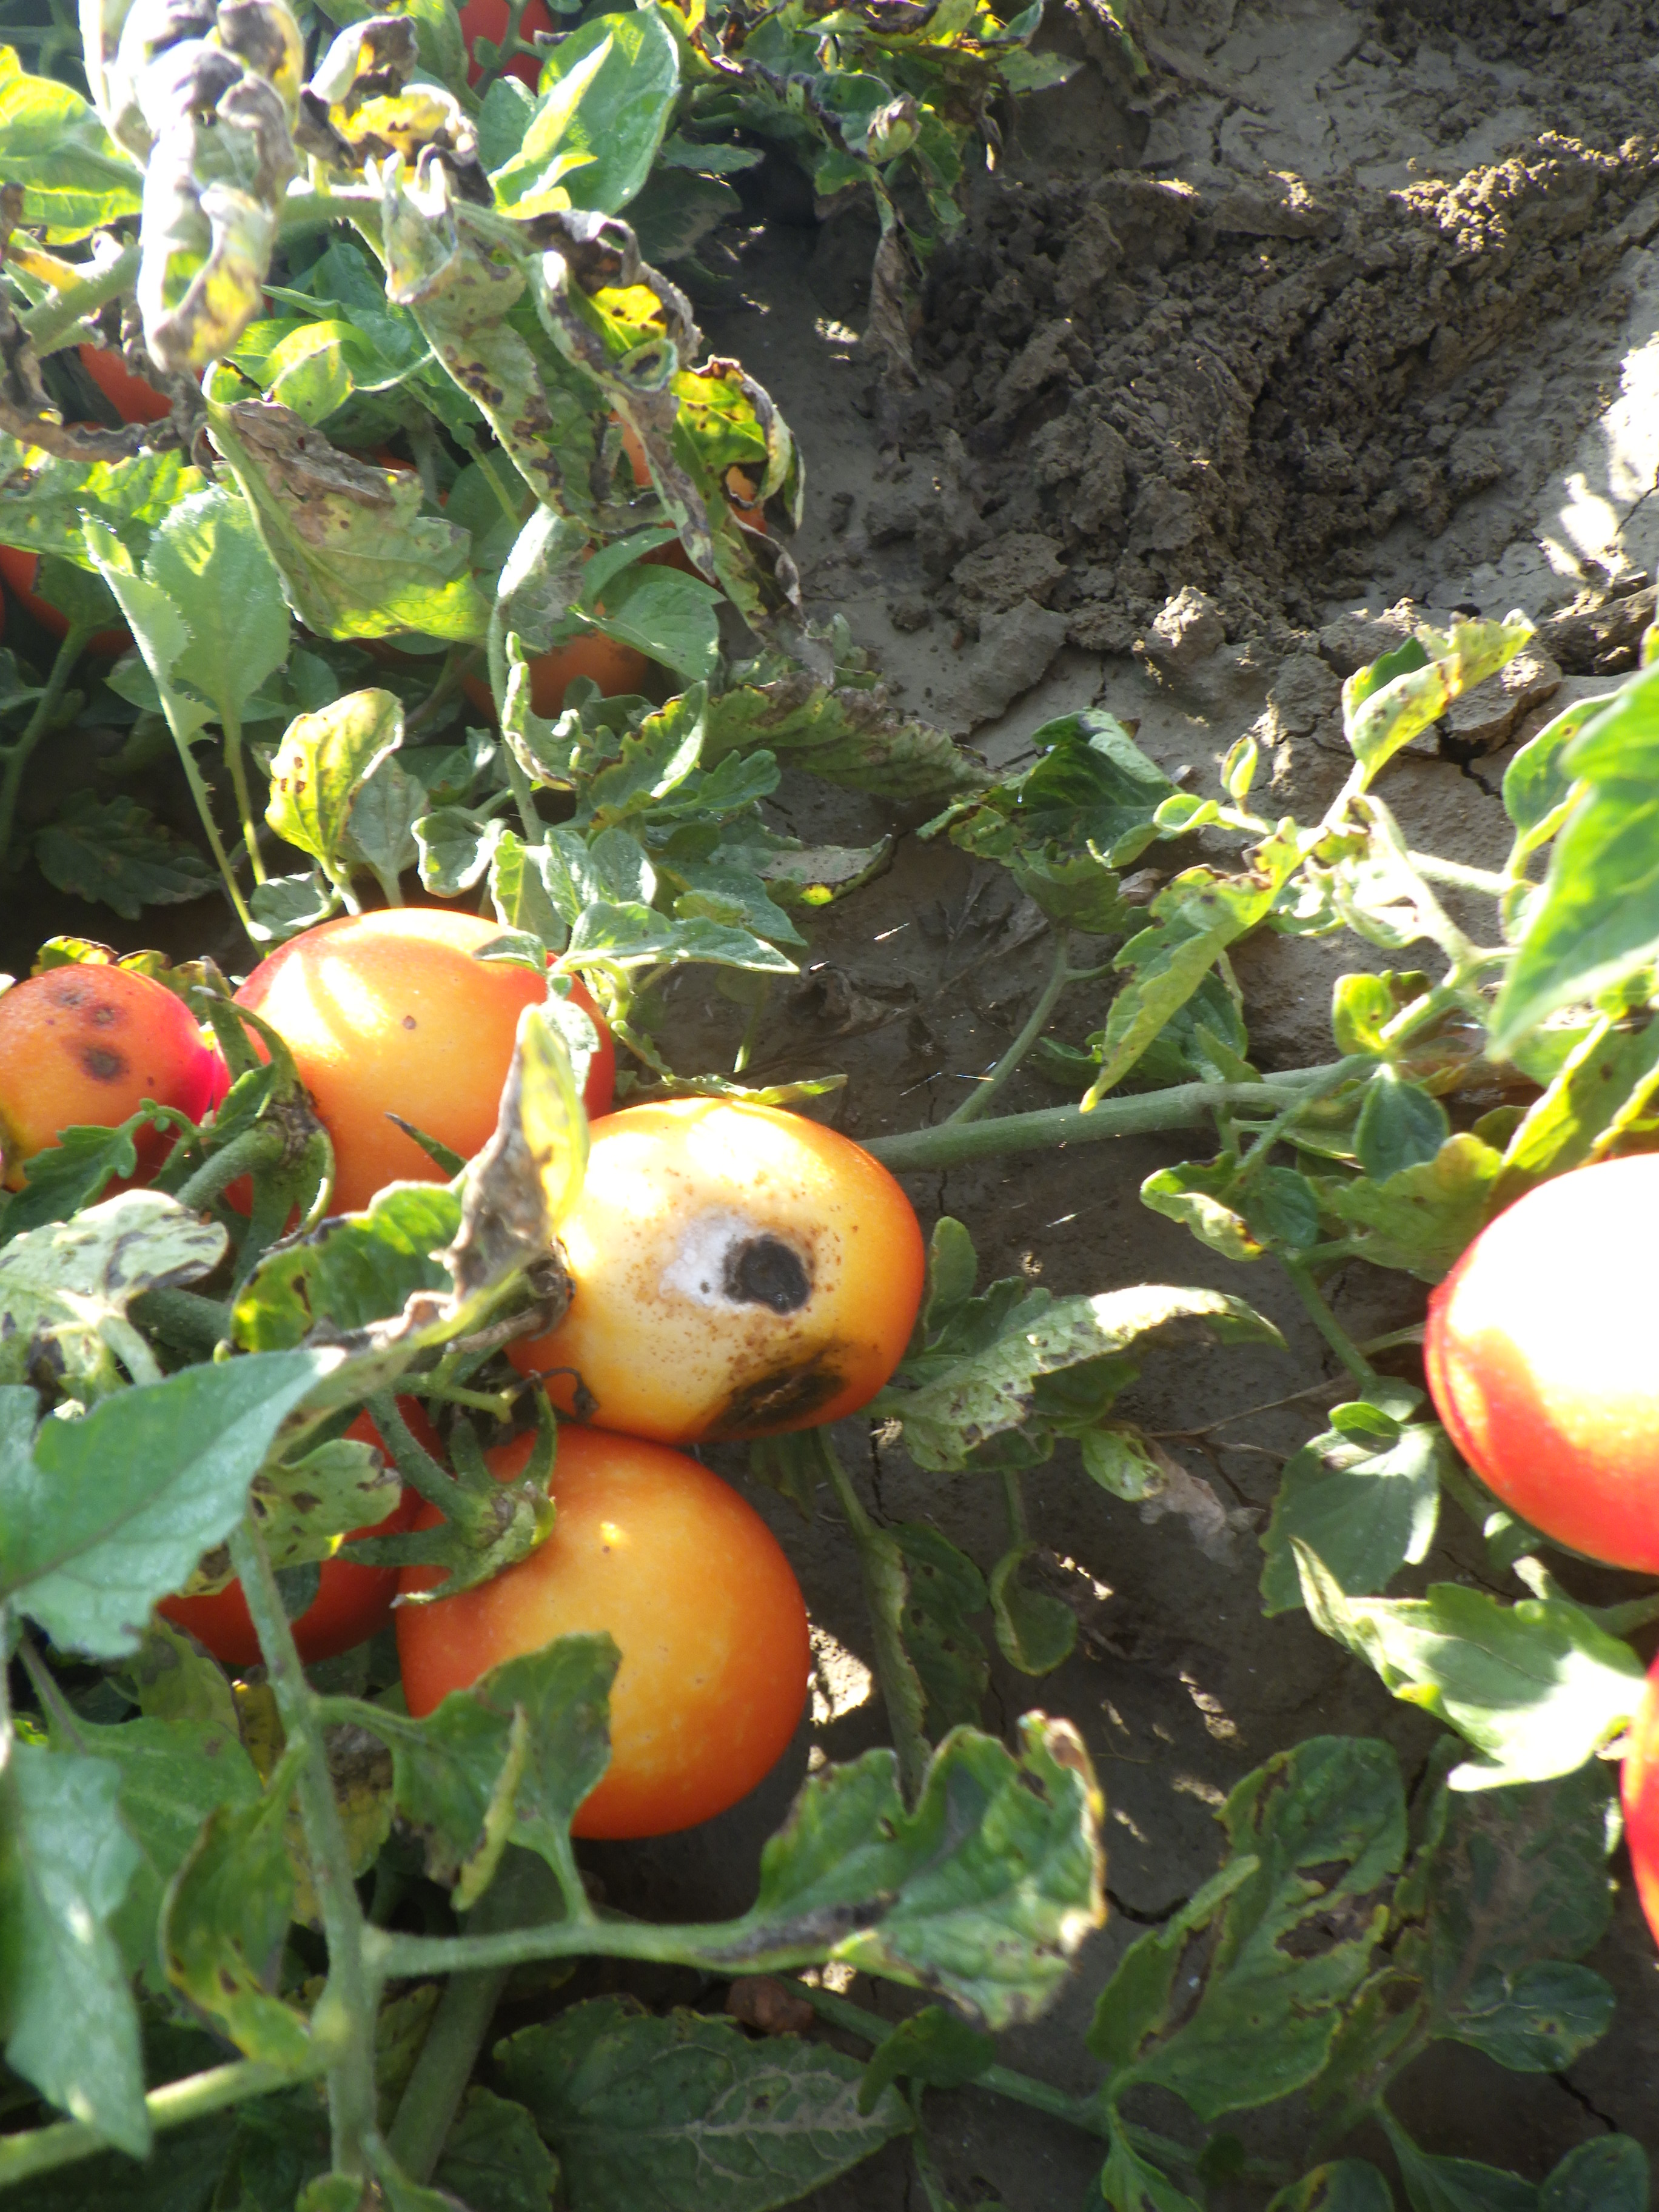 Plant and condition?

tomato, anthracnose, bacterial spot, drought
